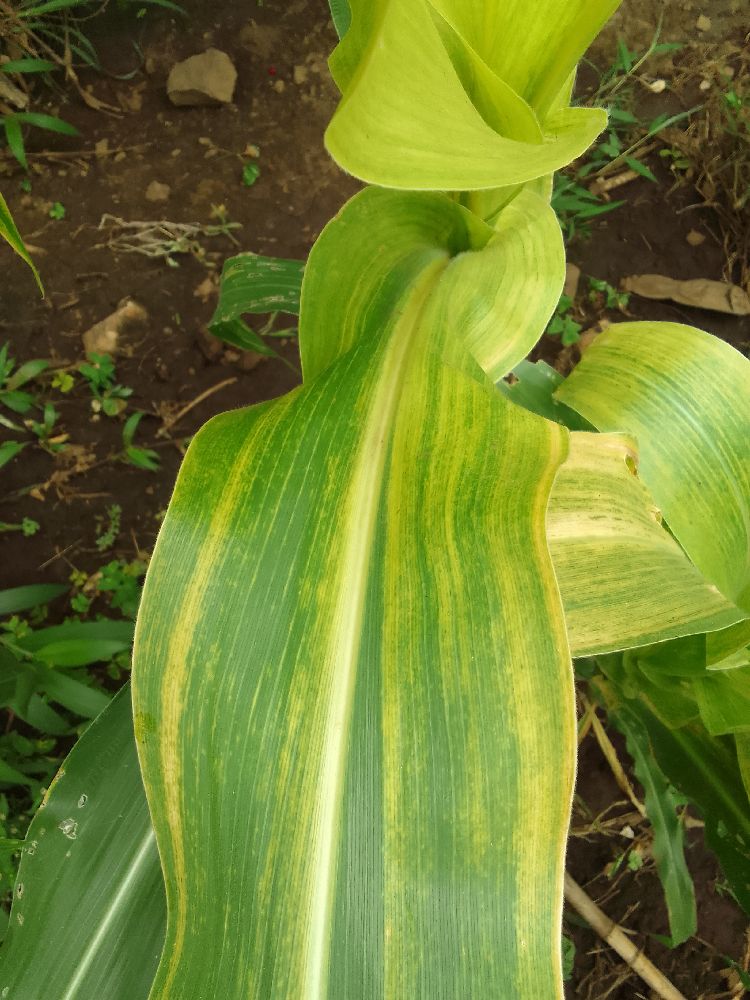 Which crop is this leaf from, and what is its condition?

maize, maize lethal necrosis
